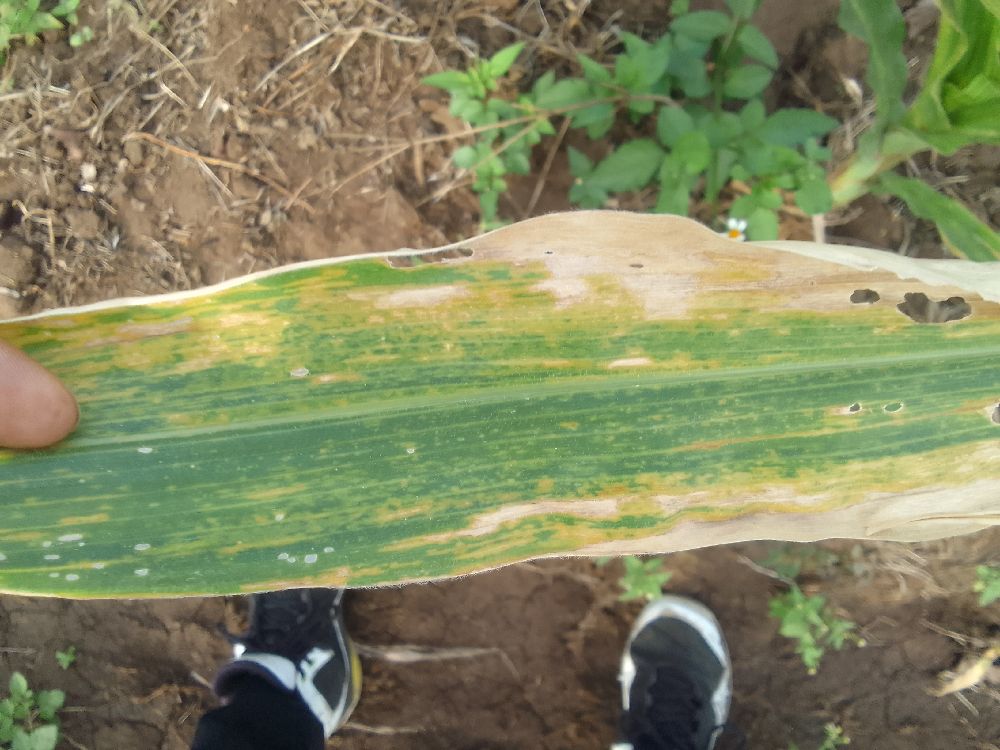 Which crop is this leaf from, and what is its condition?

maize, maize lethal necrosis
